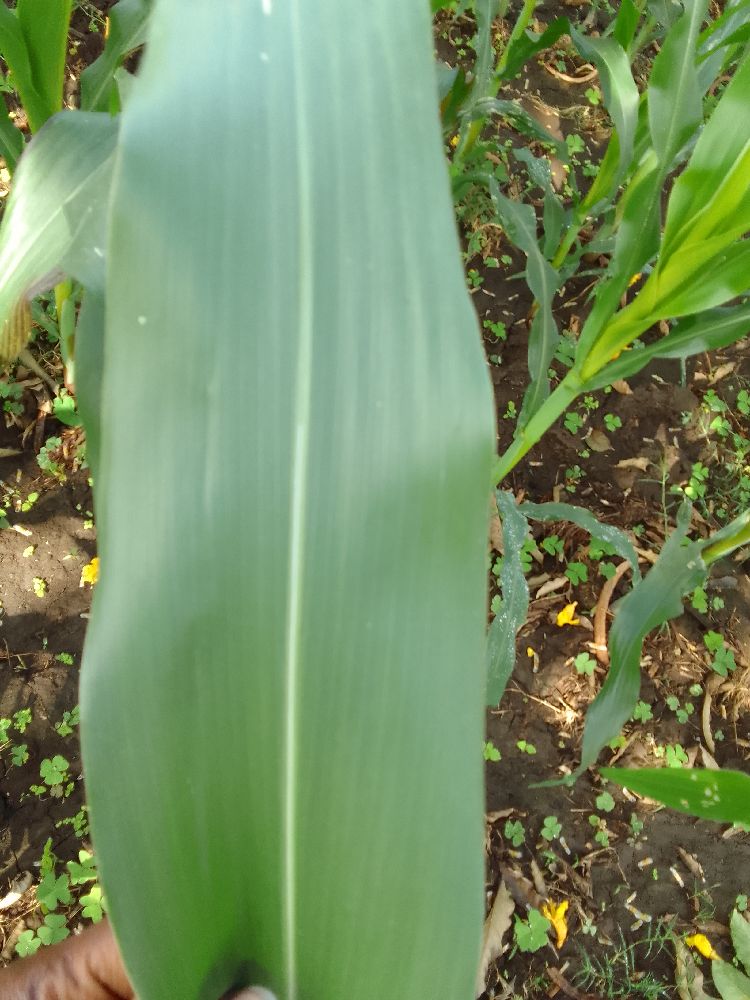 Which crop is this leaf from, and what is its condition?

maize, healthy
